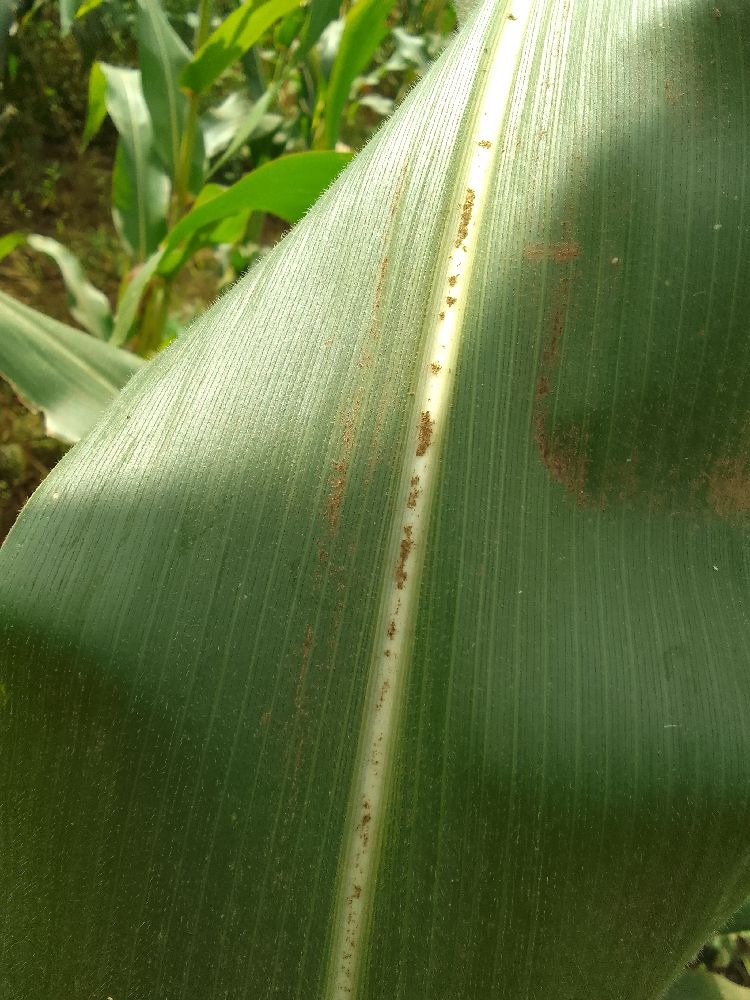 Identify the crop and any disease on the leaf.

maize, healthy
